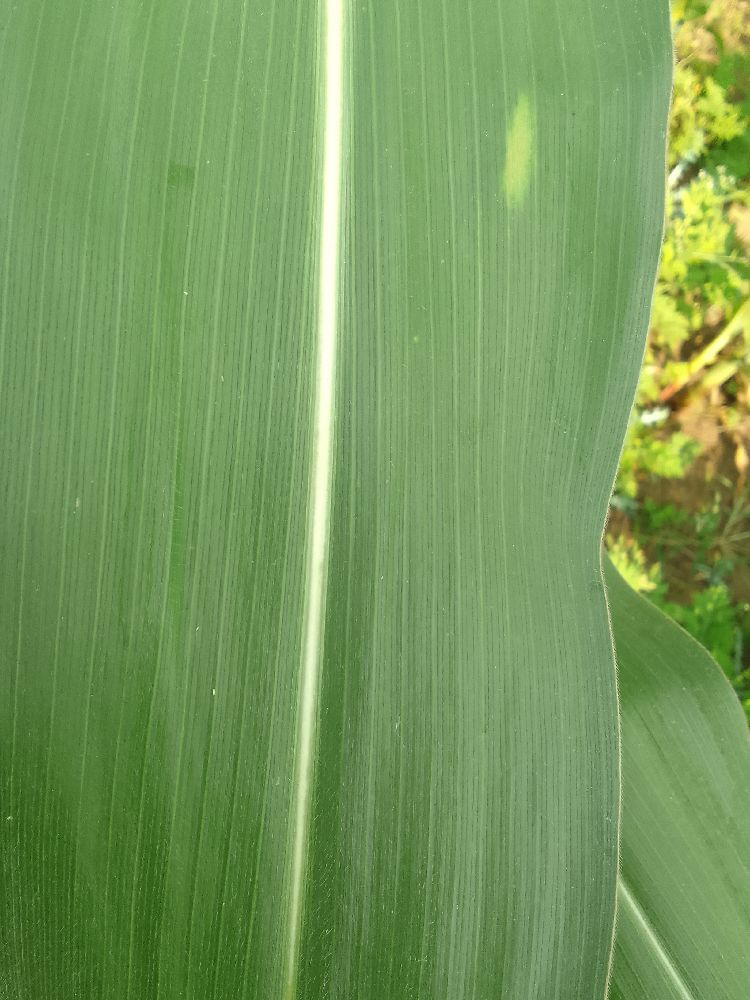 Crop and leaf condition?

maize, healthy
